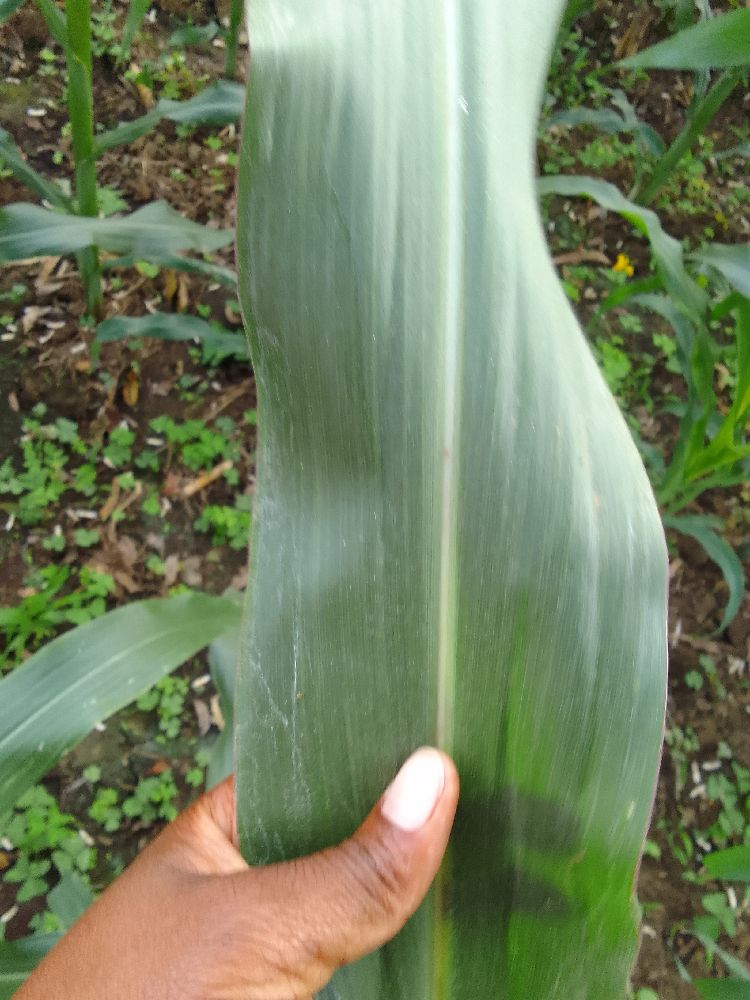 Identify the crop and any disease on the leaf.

maize, healthy
